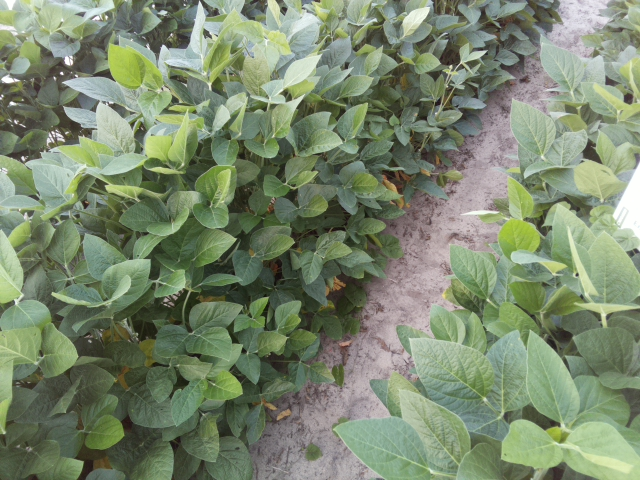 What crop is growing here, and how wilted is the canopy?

soybean, leaves with no wilting
